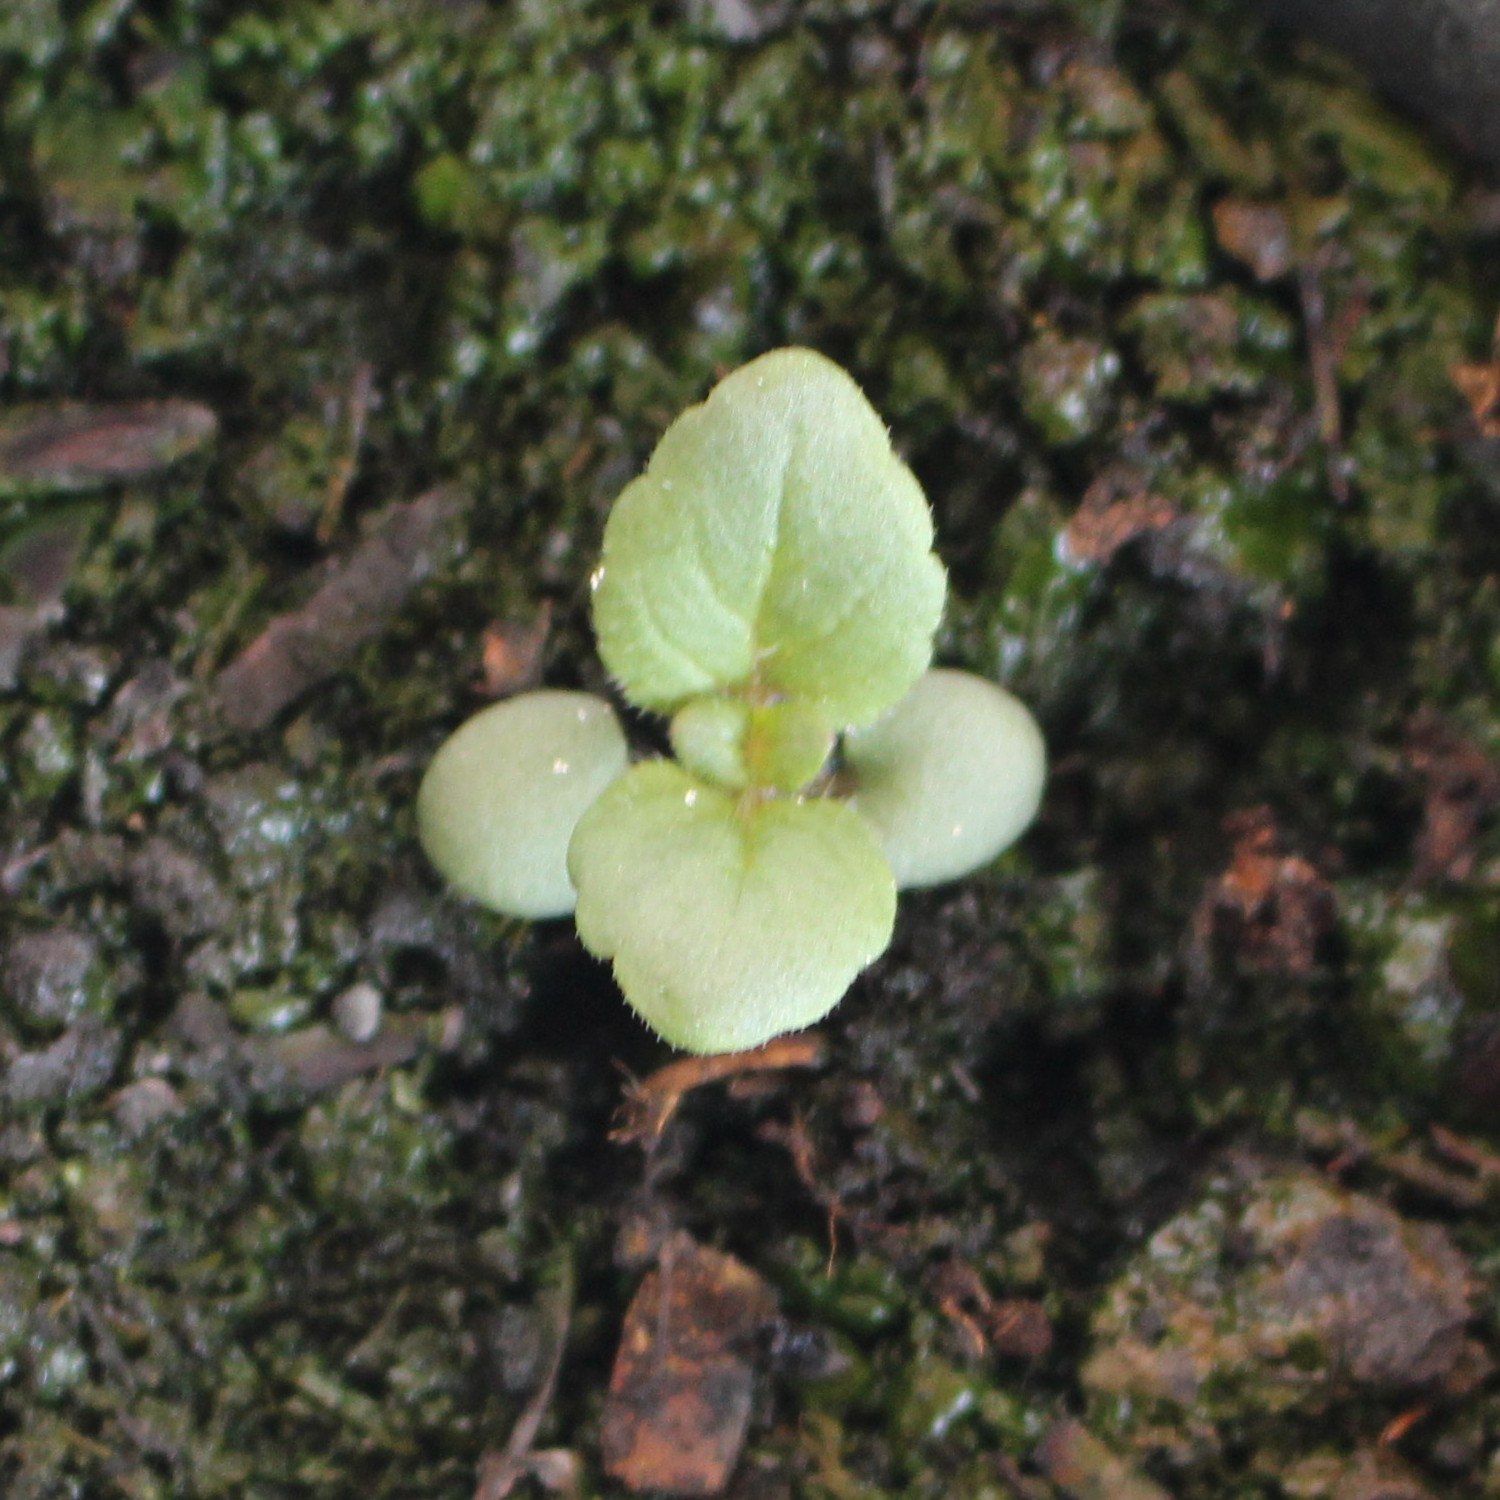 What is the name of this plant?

Veronica persica
